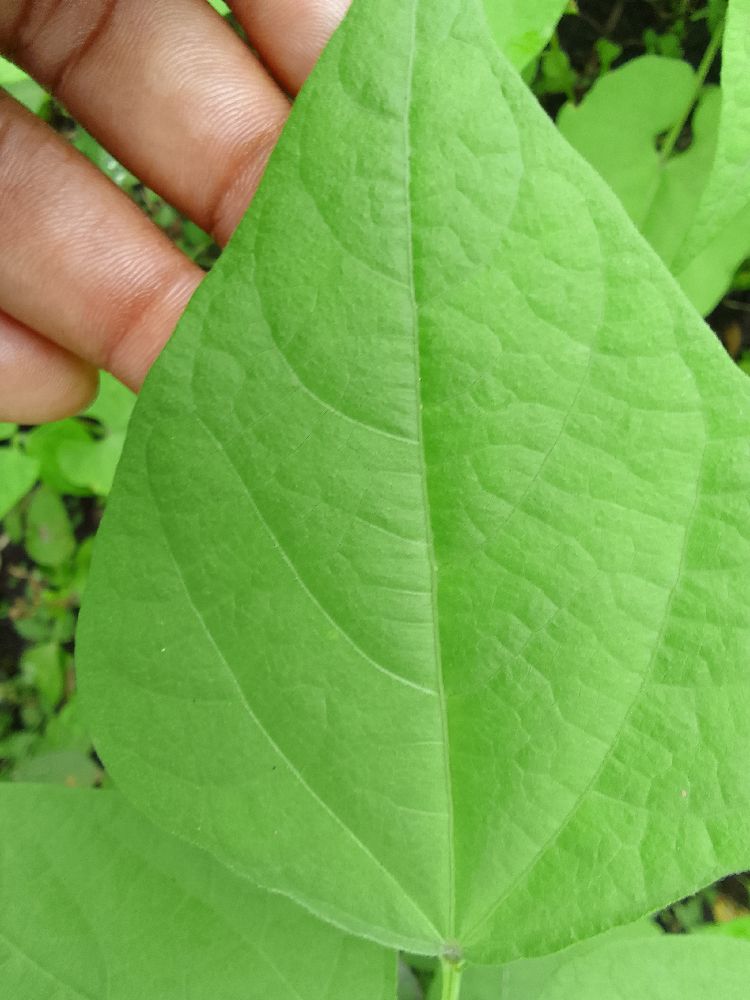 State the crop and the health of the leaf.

common bean, healthy
